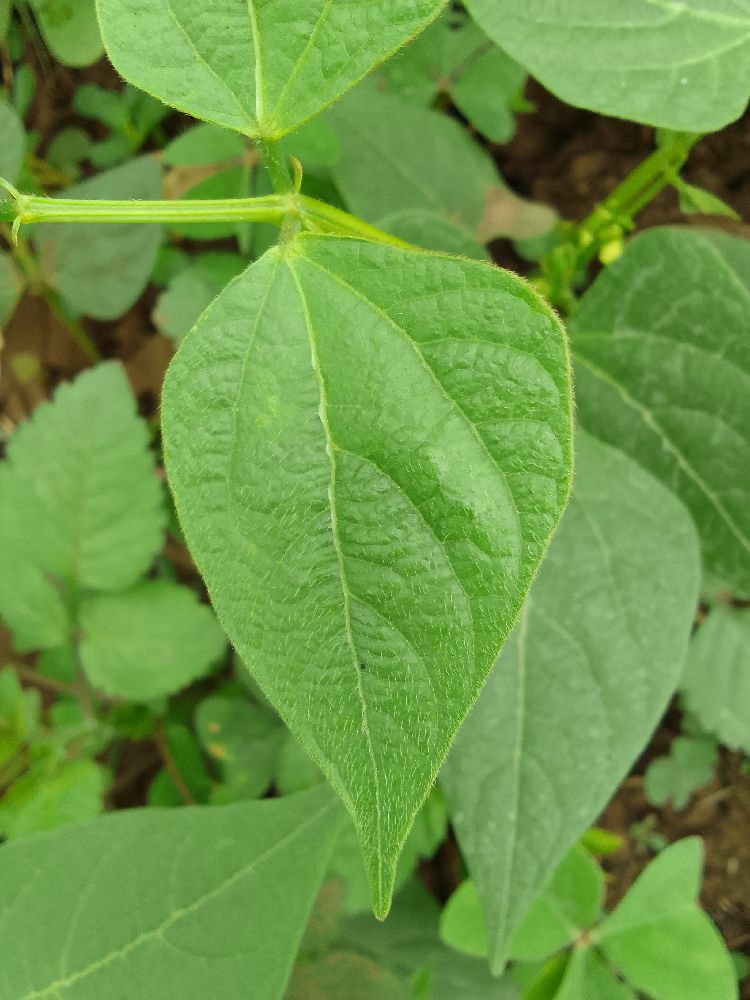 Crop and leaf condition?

common bean, healthy
